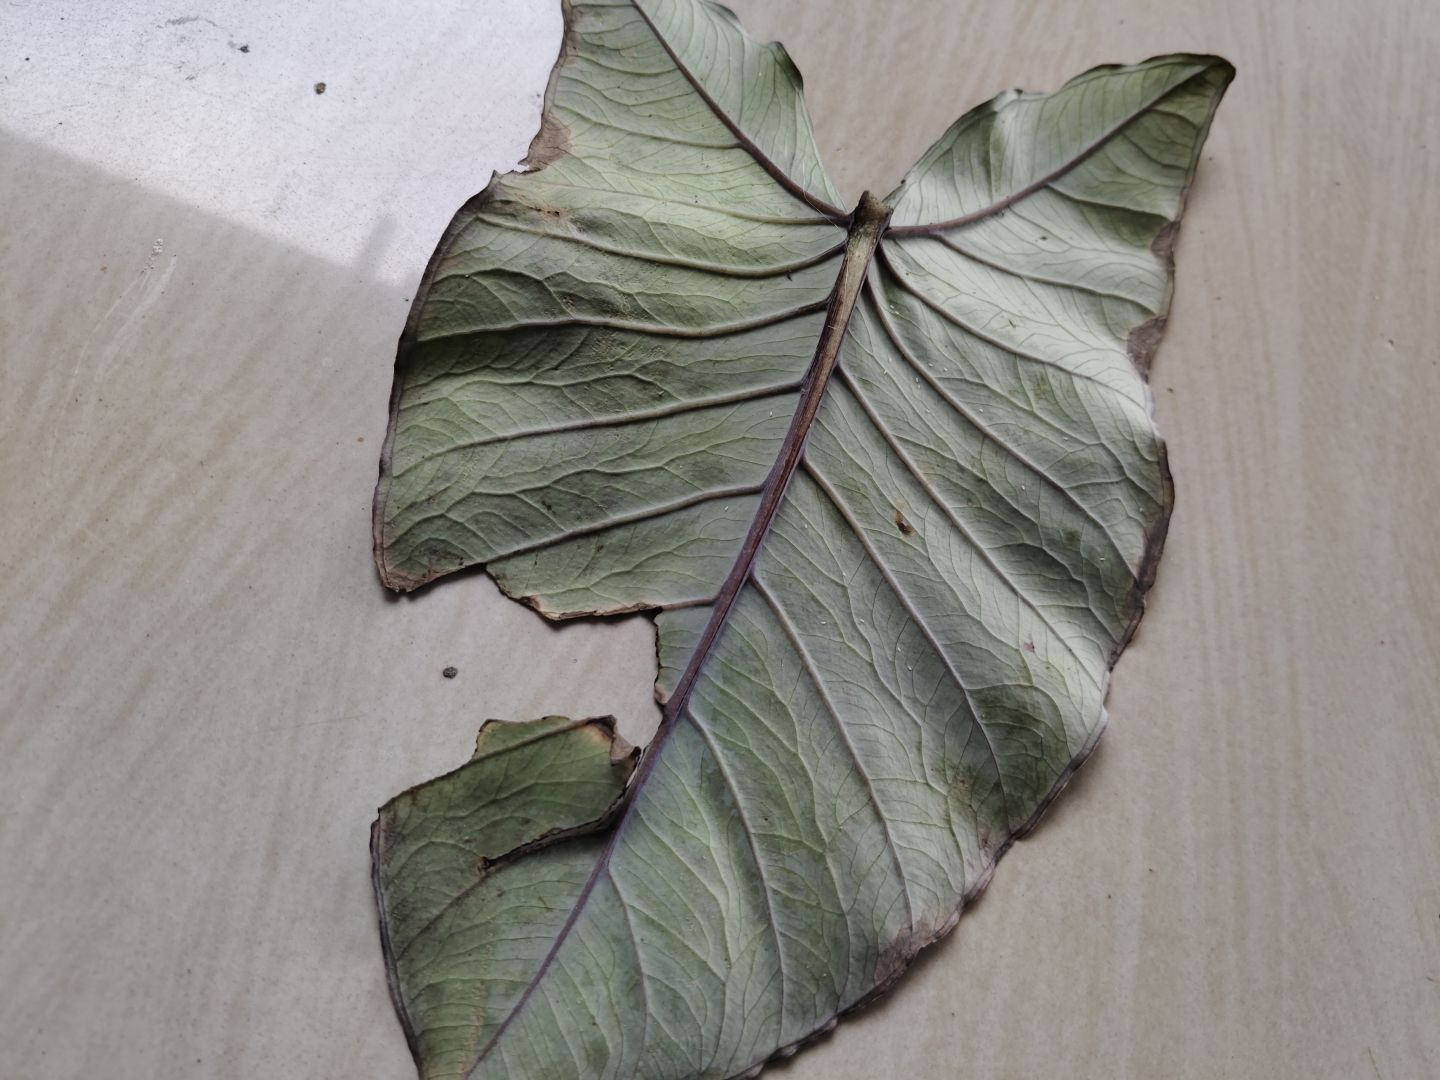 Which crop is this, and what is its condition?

taro, leaf blight
